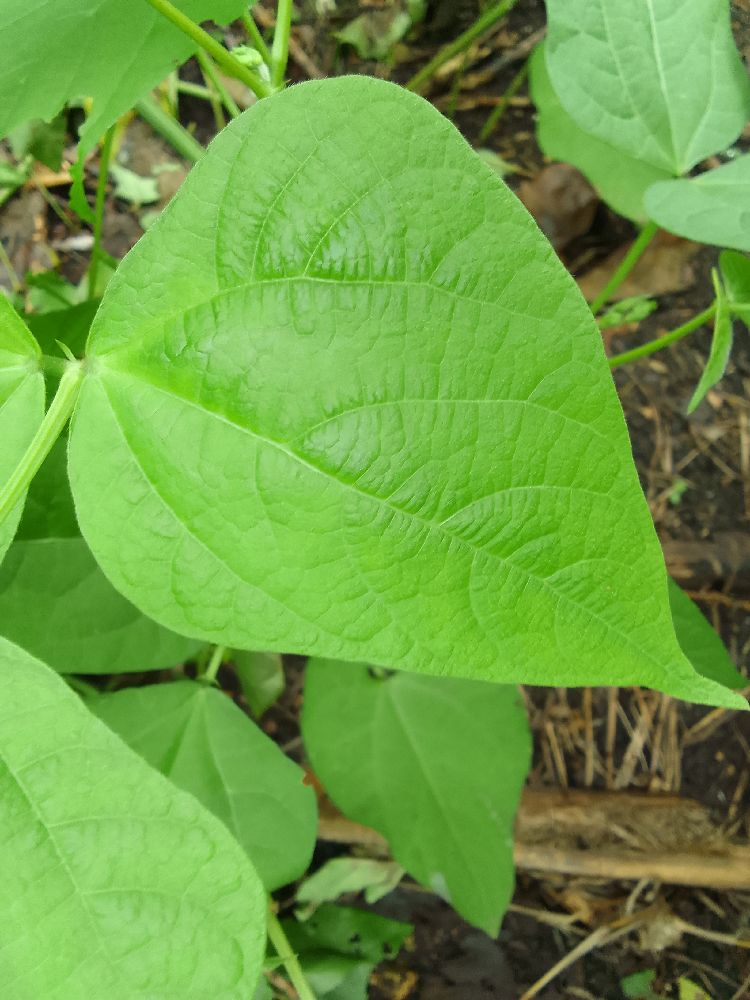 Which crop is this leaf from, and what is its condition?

common bean, healthy
